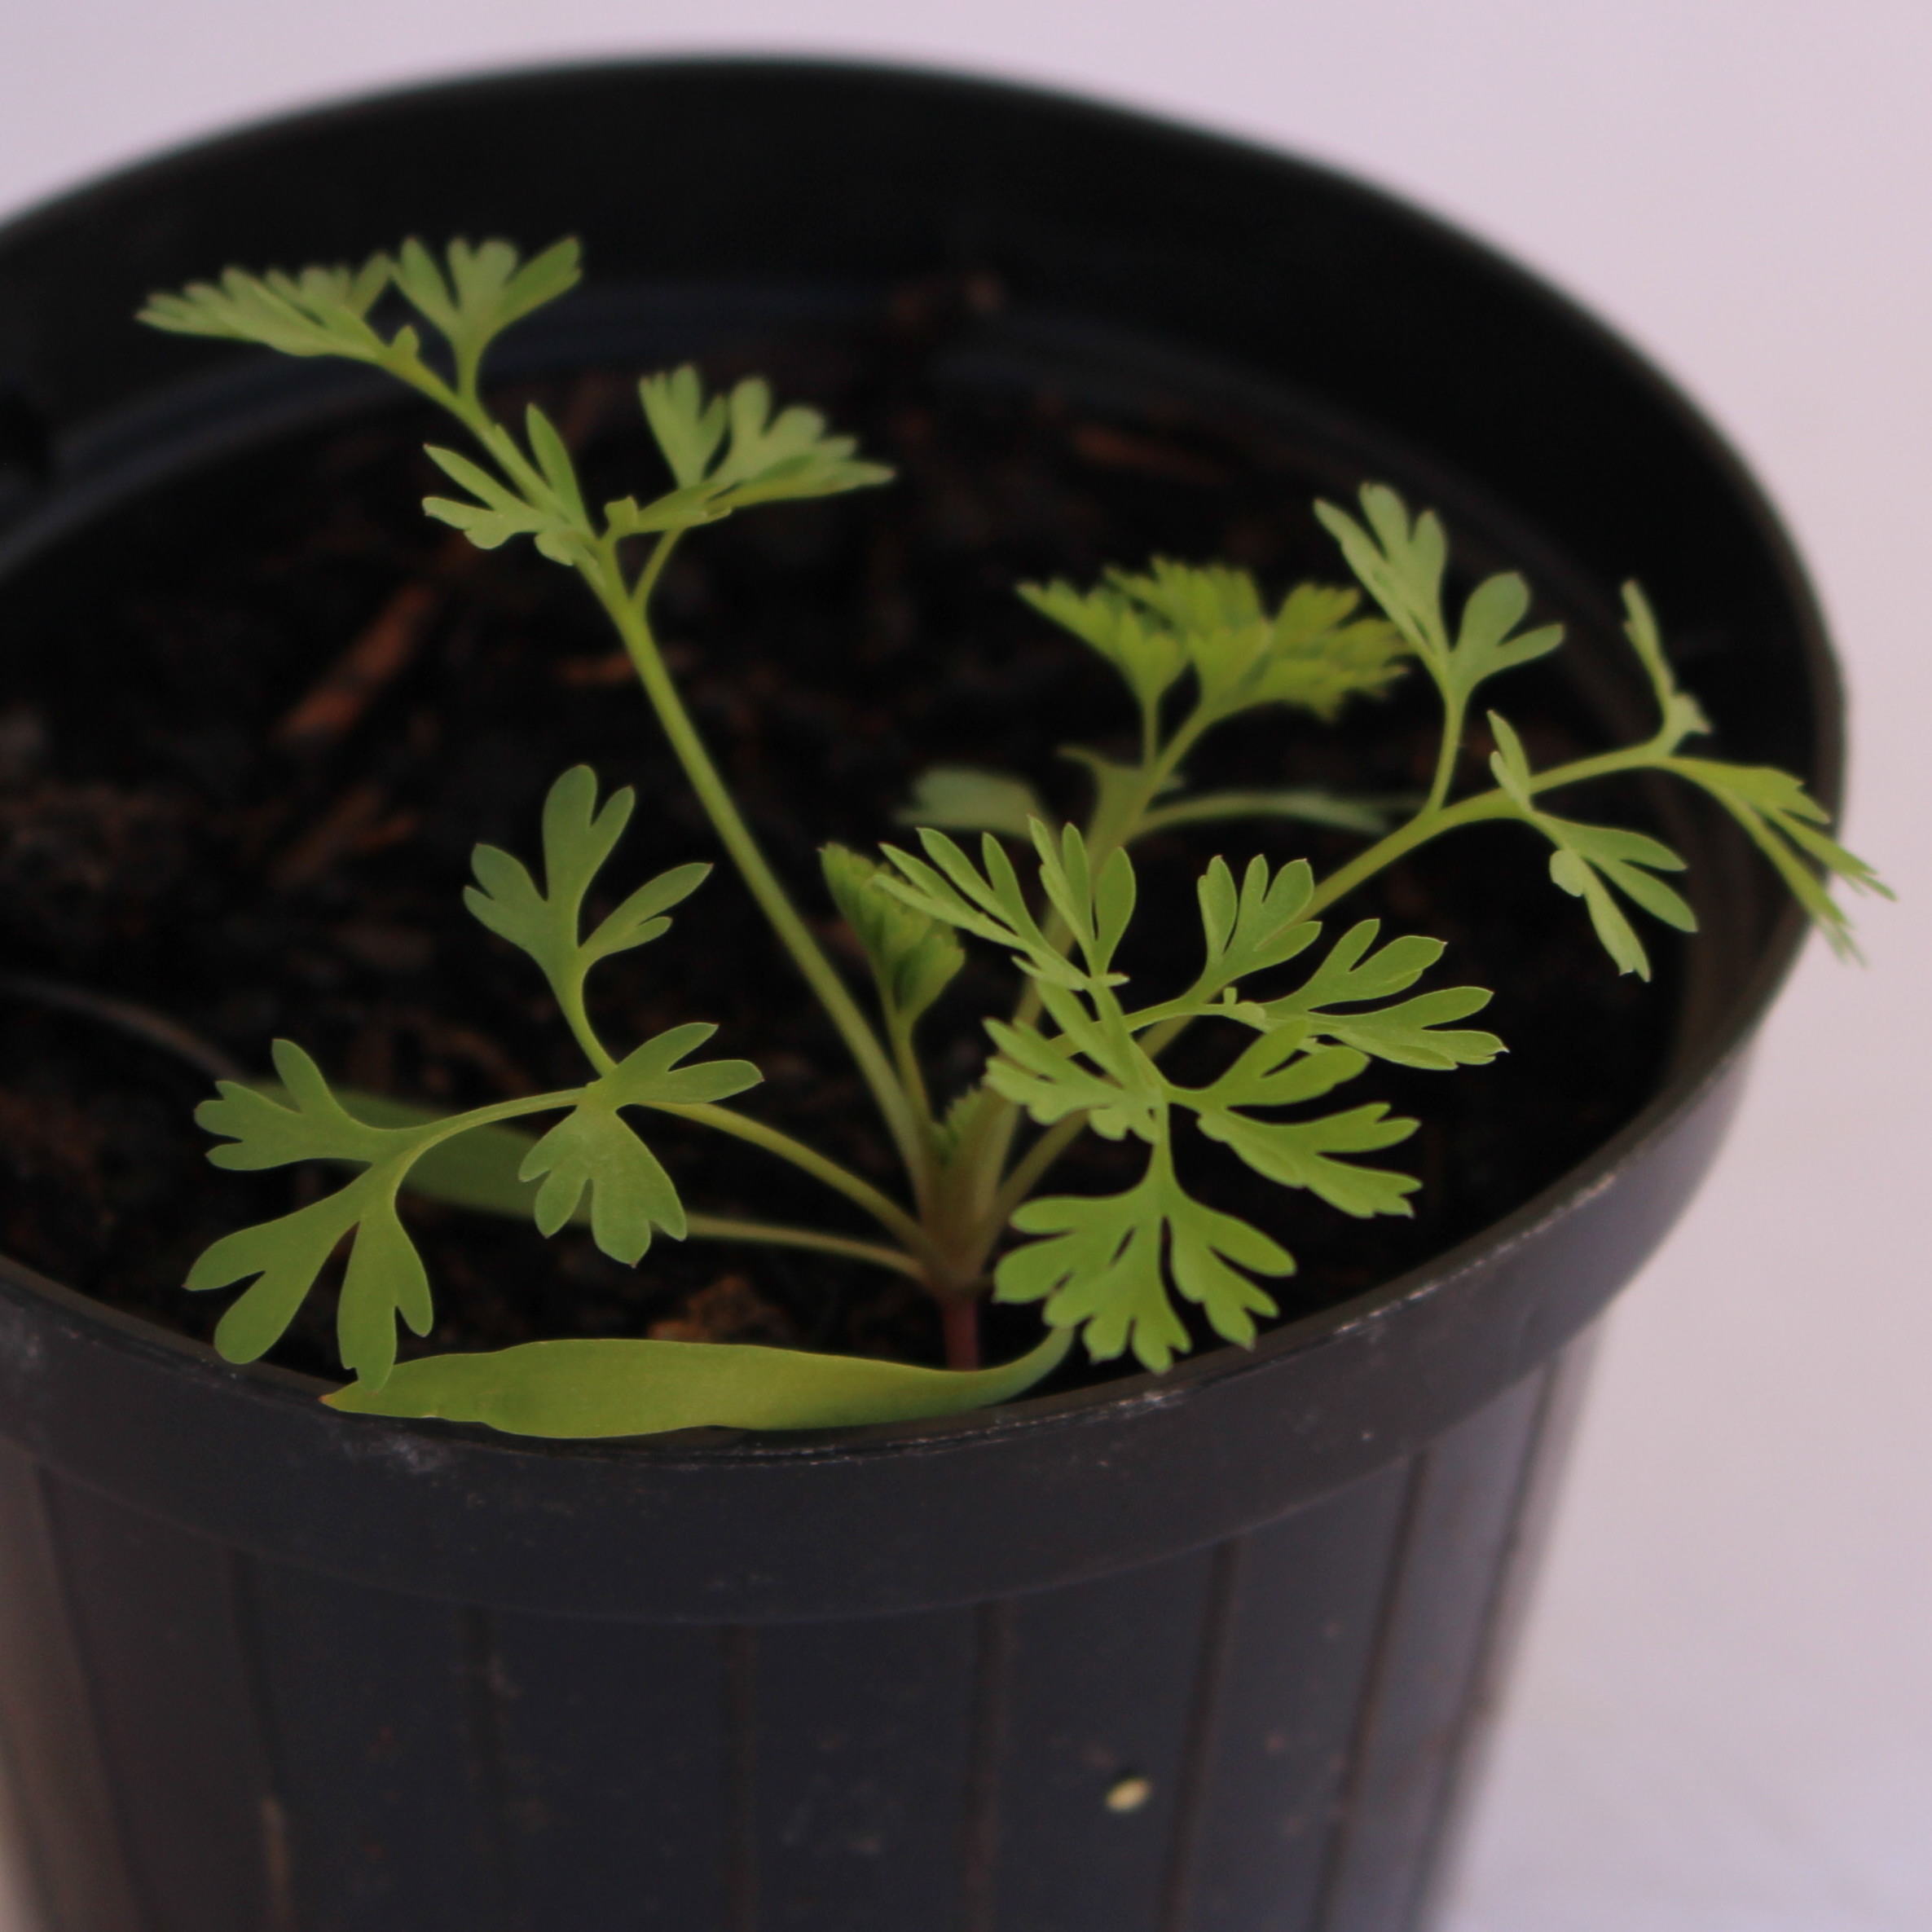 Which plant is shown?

Fumaria officinalis
